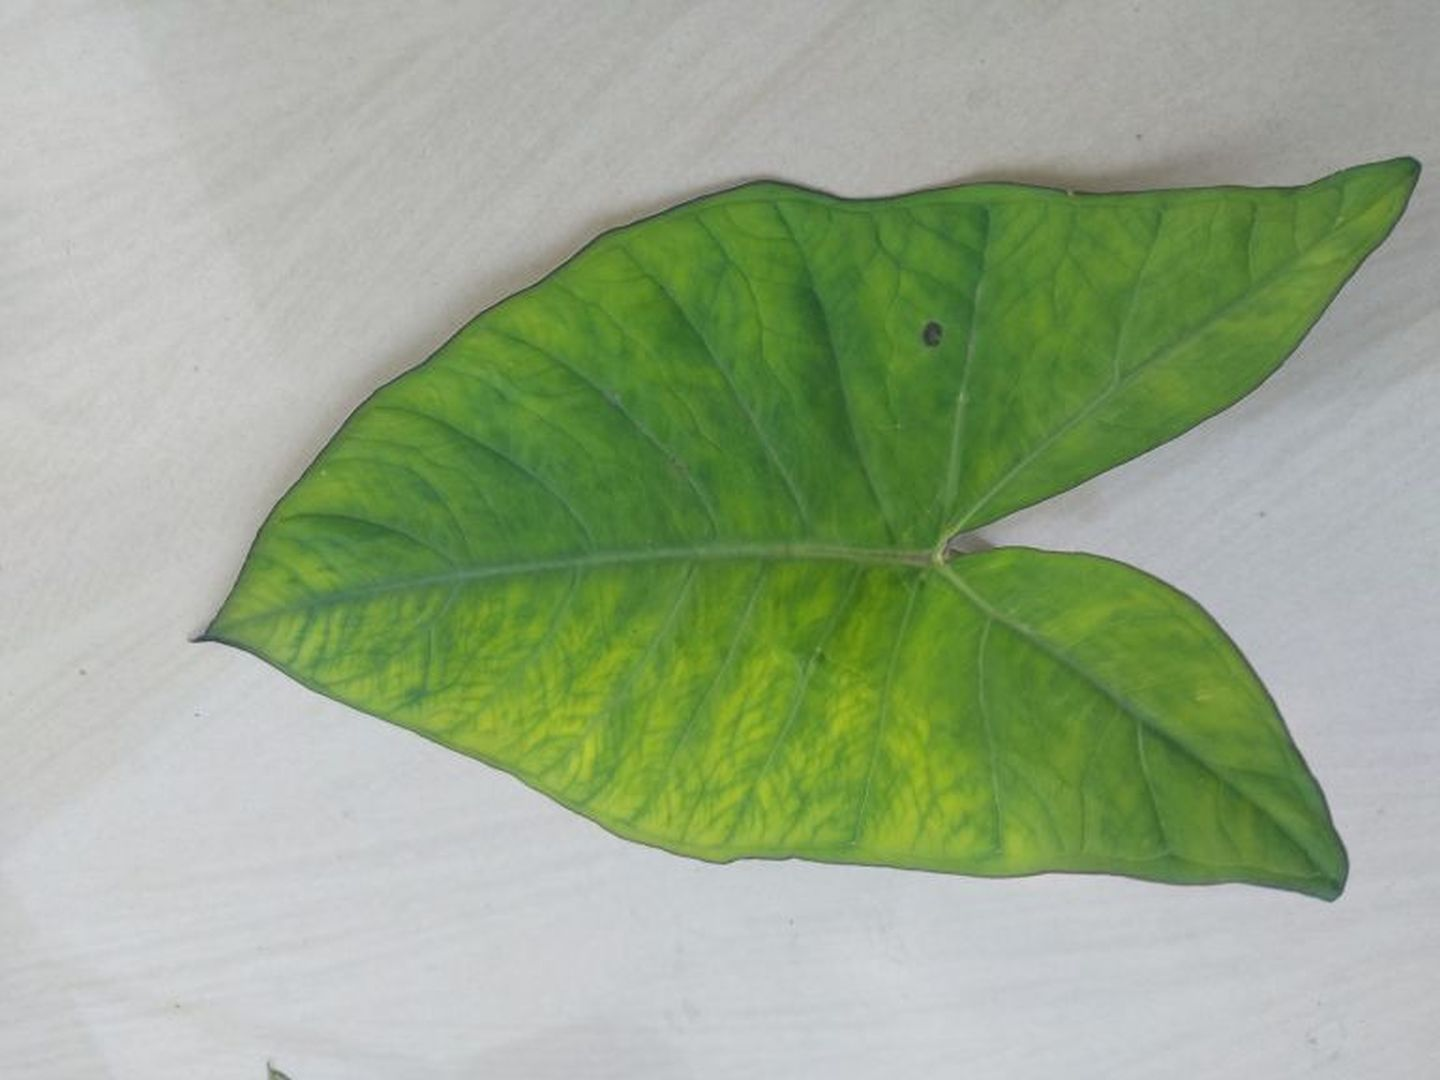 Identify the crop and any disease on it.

taro, mosaic
